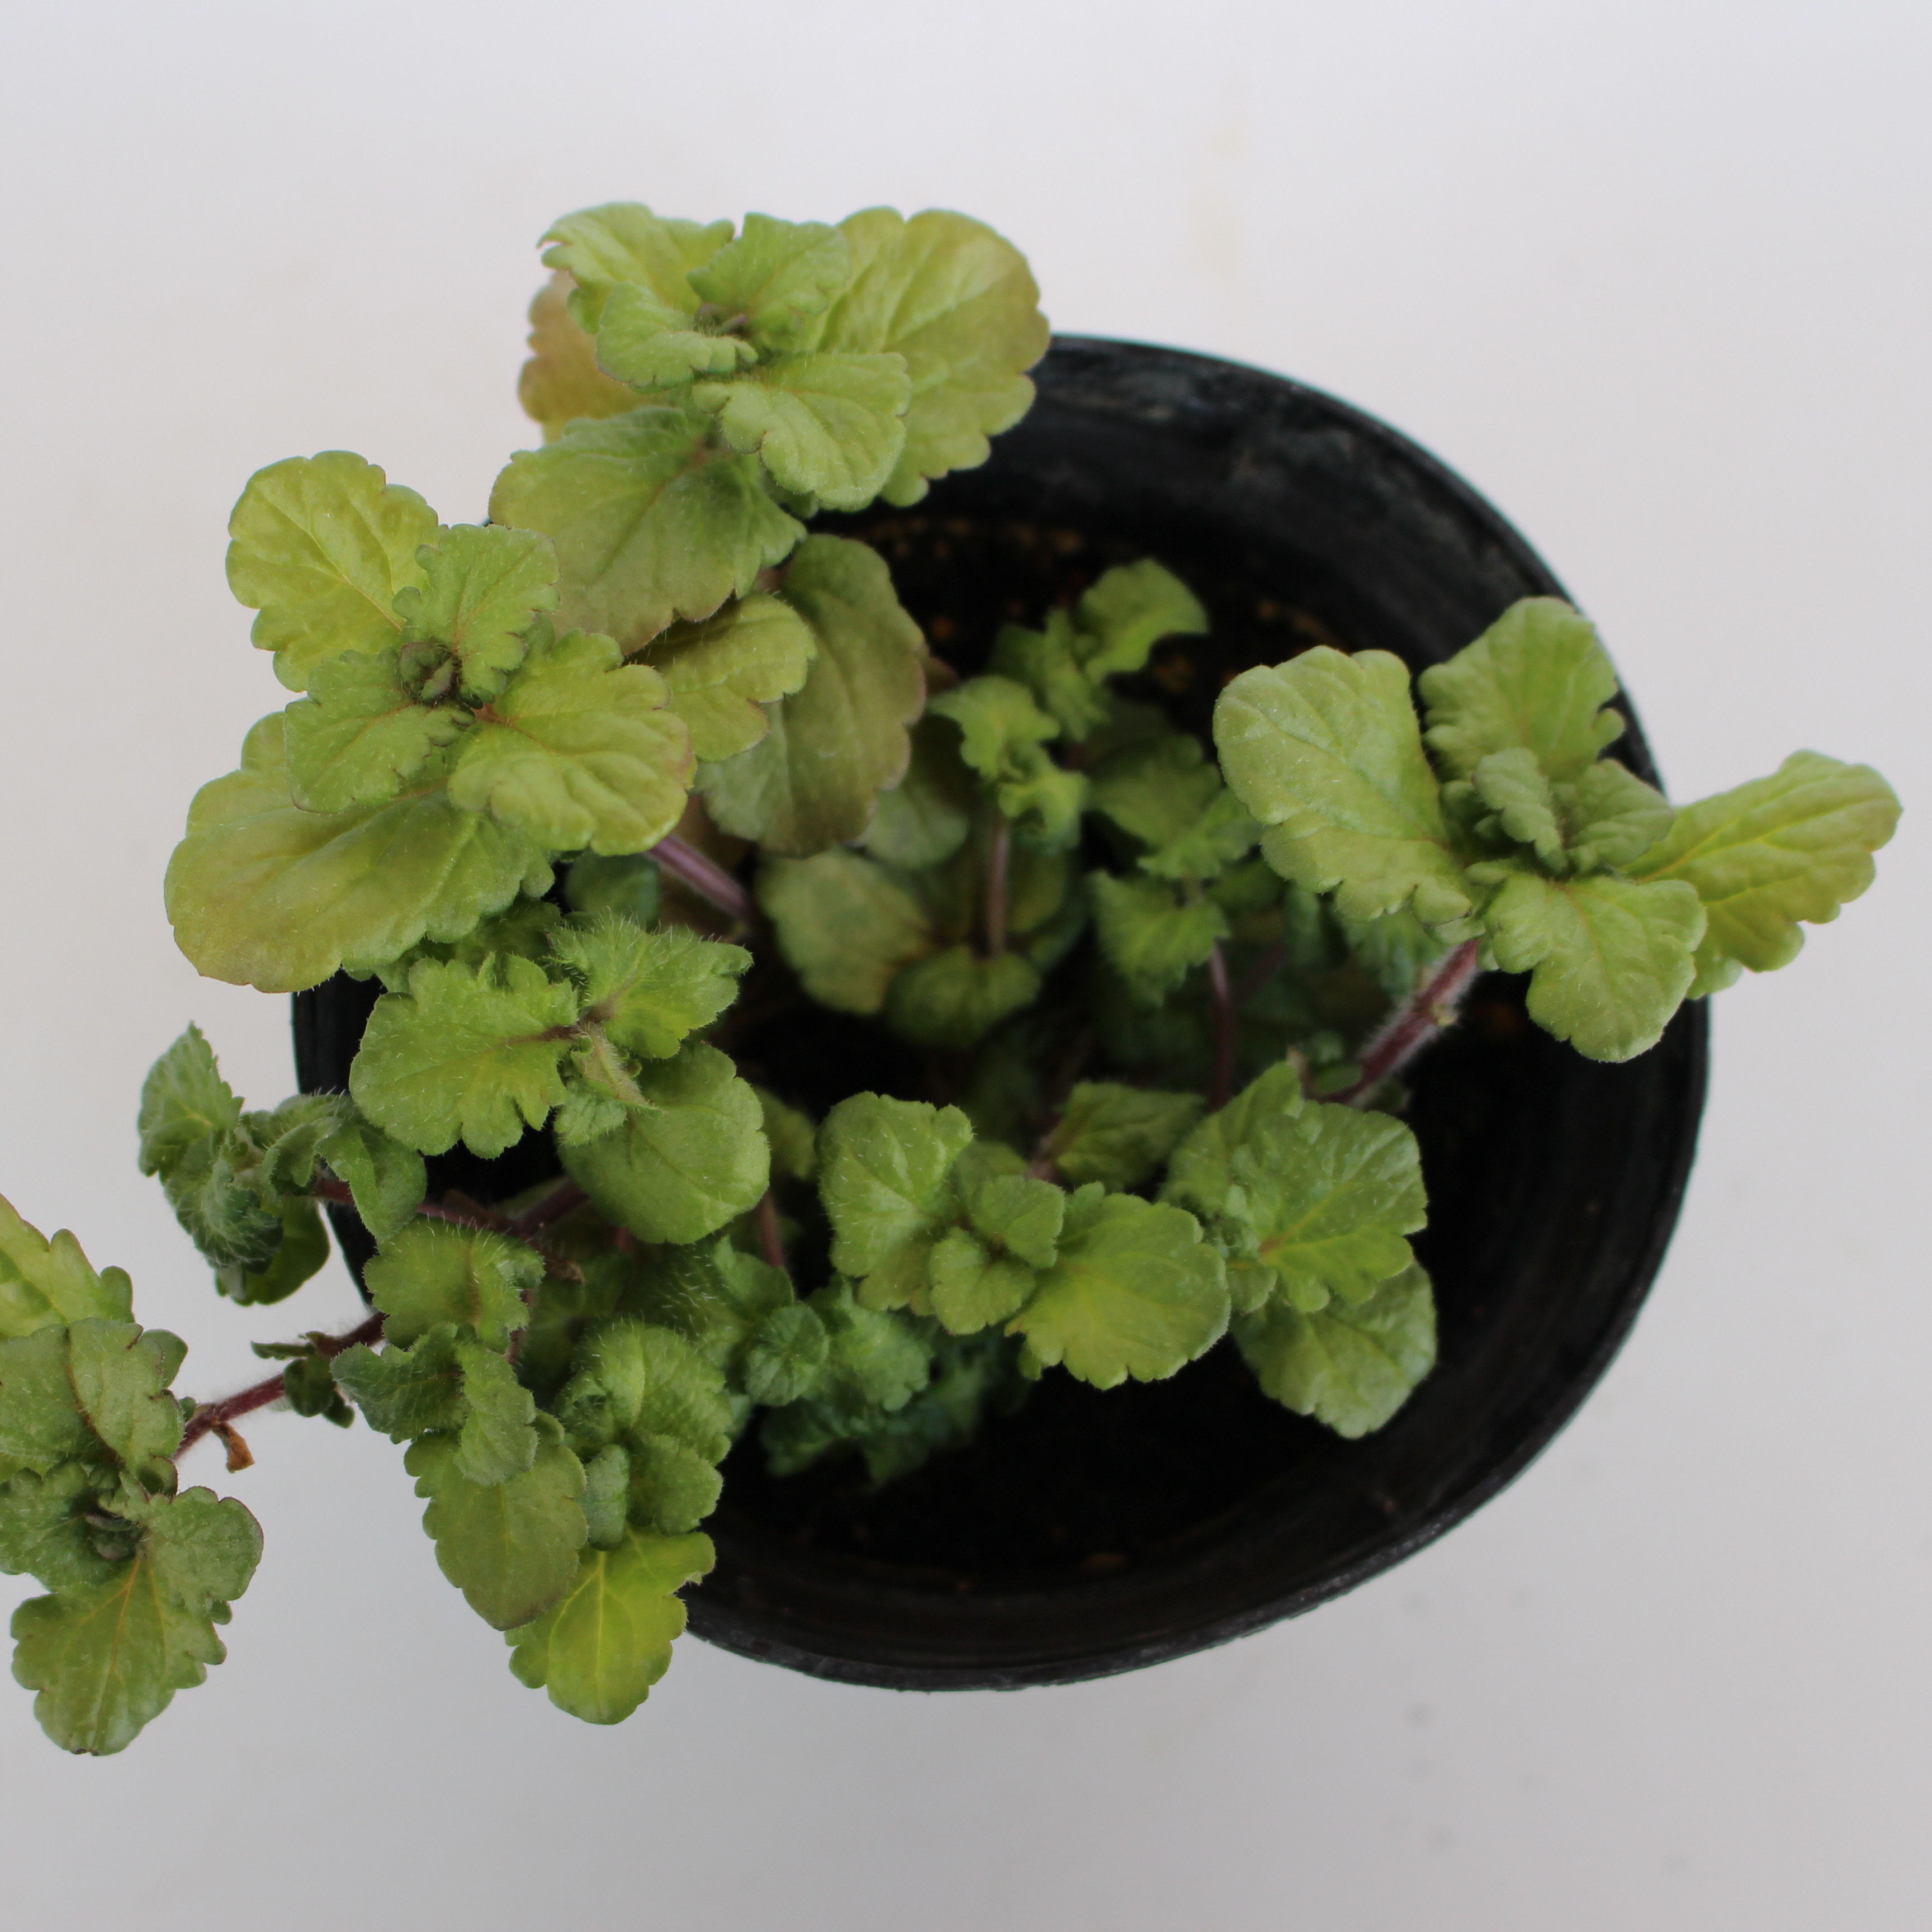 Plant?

Veronica persica
